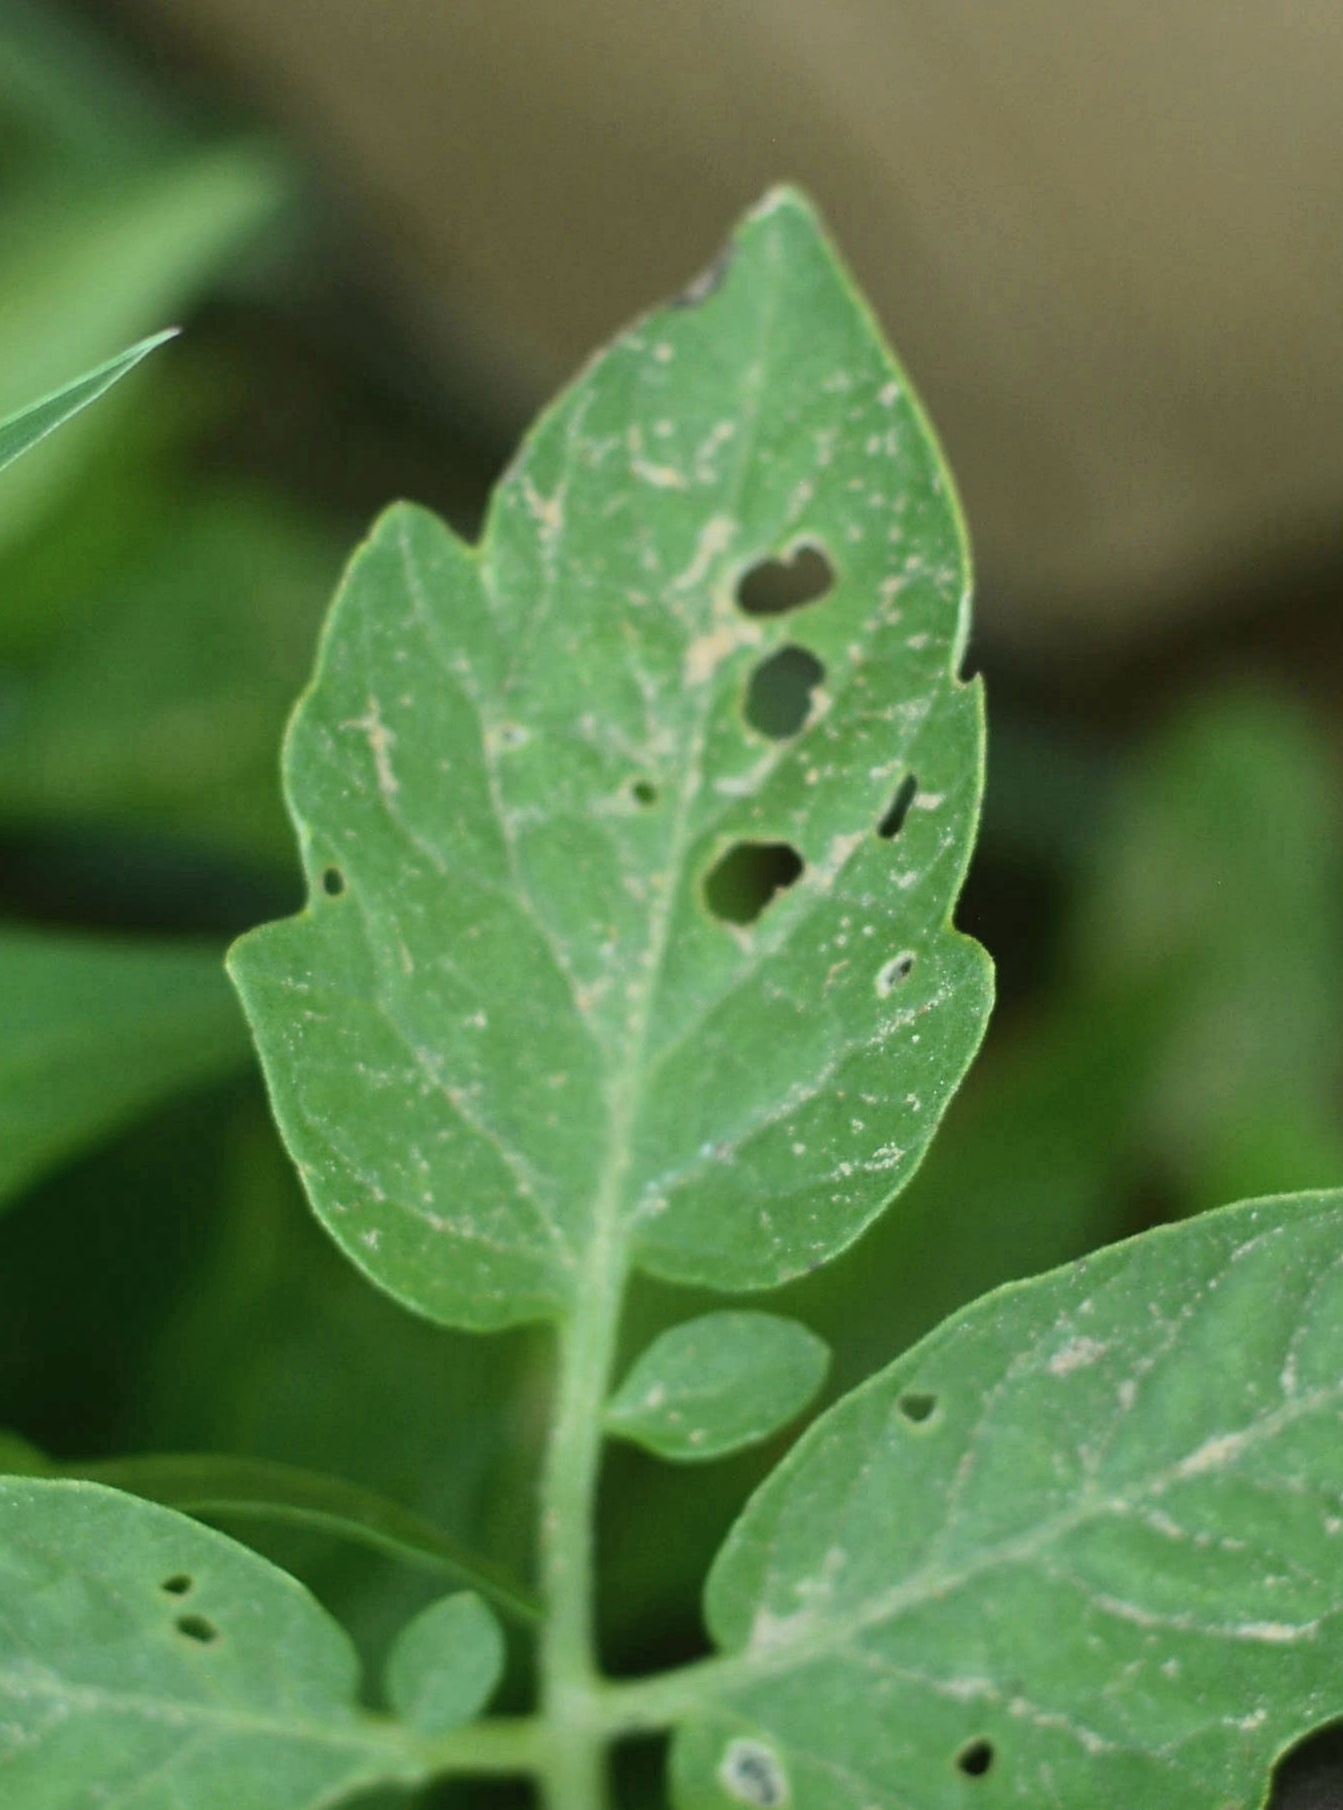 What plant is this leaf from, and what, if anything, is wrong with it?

tomato, infected
